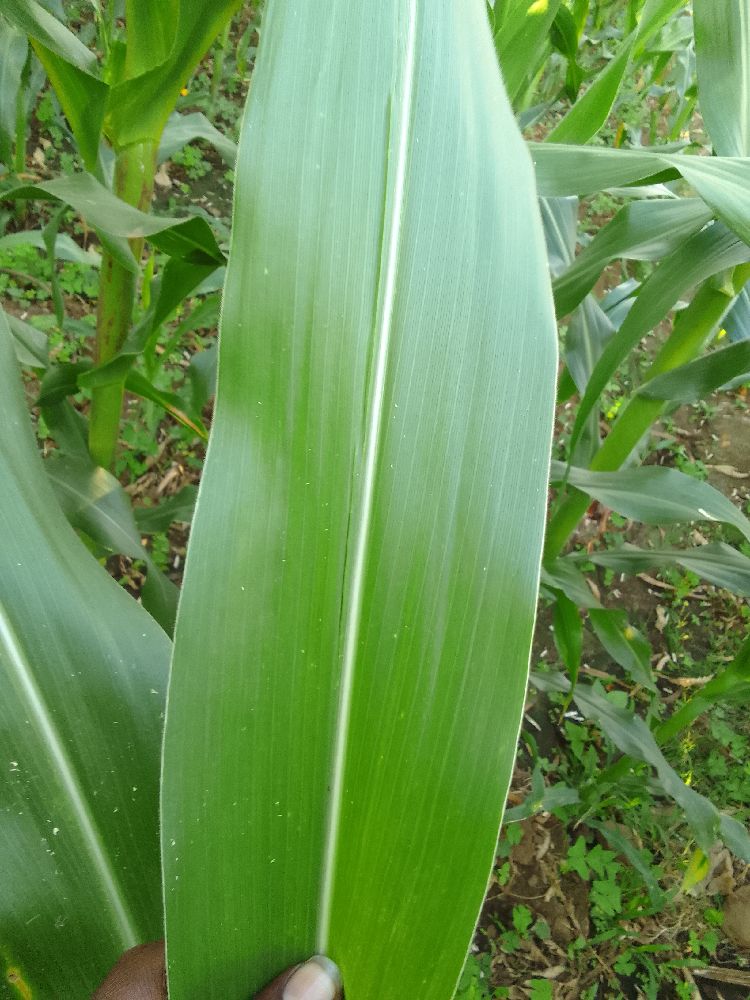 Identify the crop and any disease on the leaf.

maize, healthy
